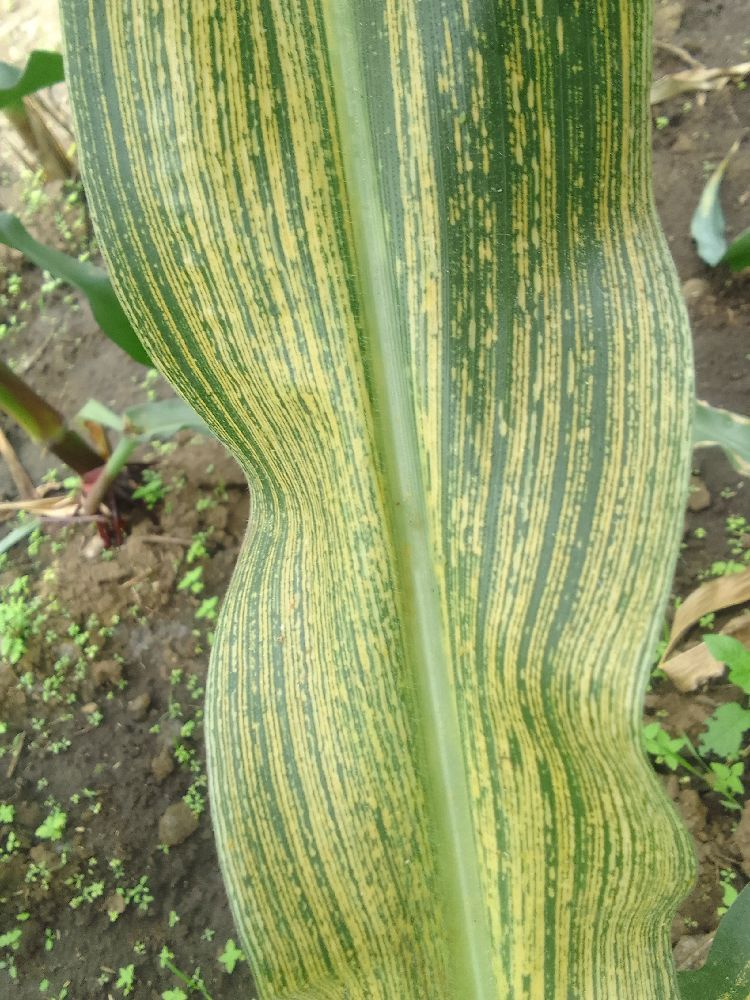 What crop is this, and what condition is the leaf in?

maize, maize streak virus
